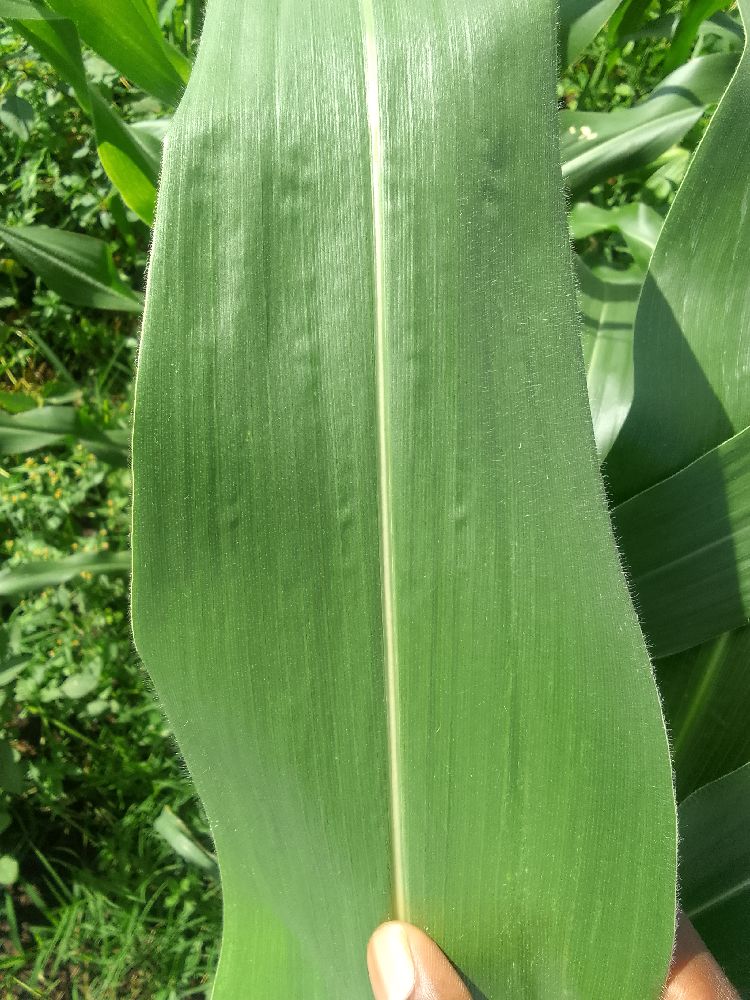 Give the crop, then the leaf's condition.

maize, healthy
